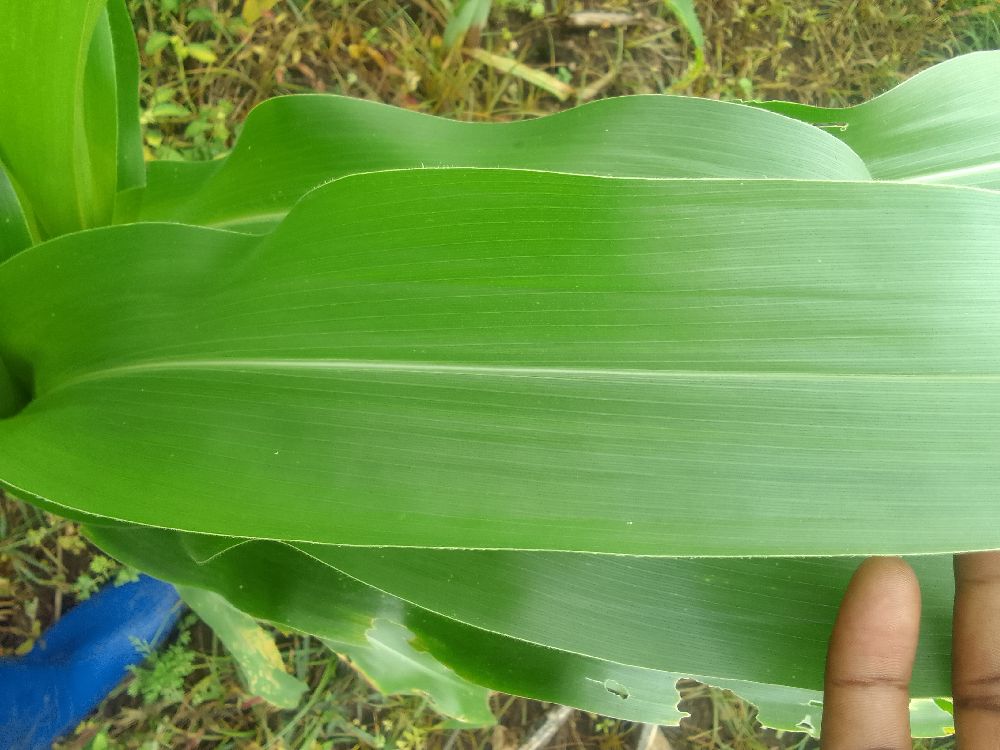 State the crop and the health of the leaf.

maize, healthy
